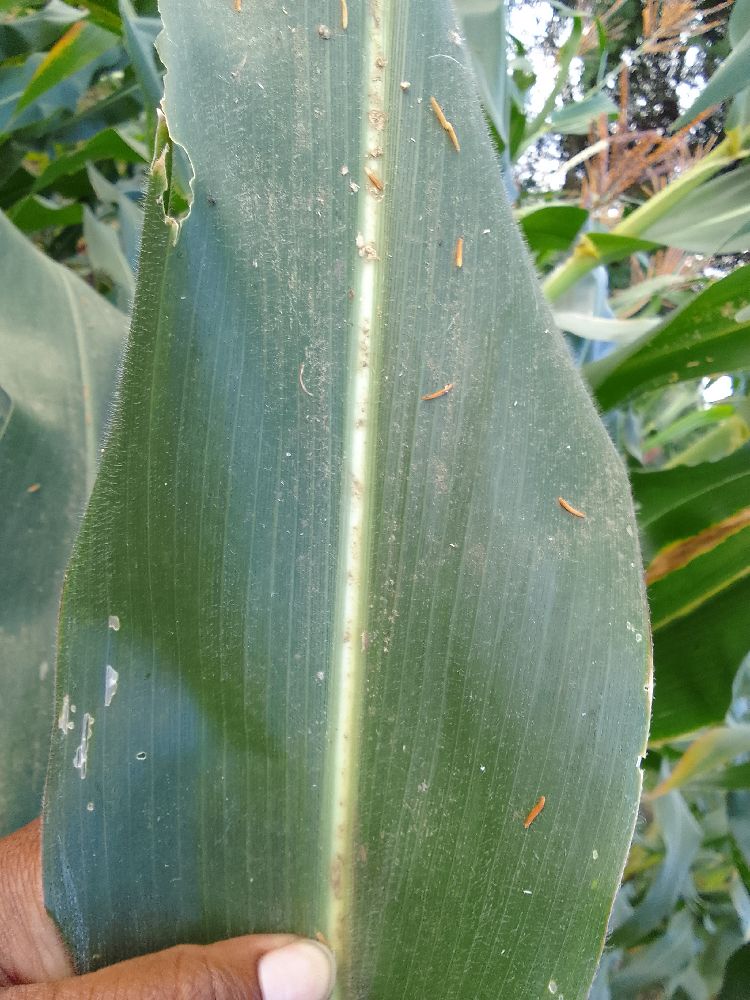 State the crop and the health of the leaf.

maize, healthy
